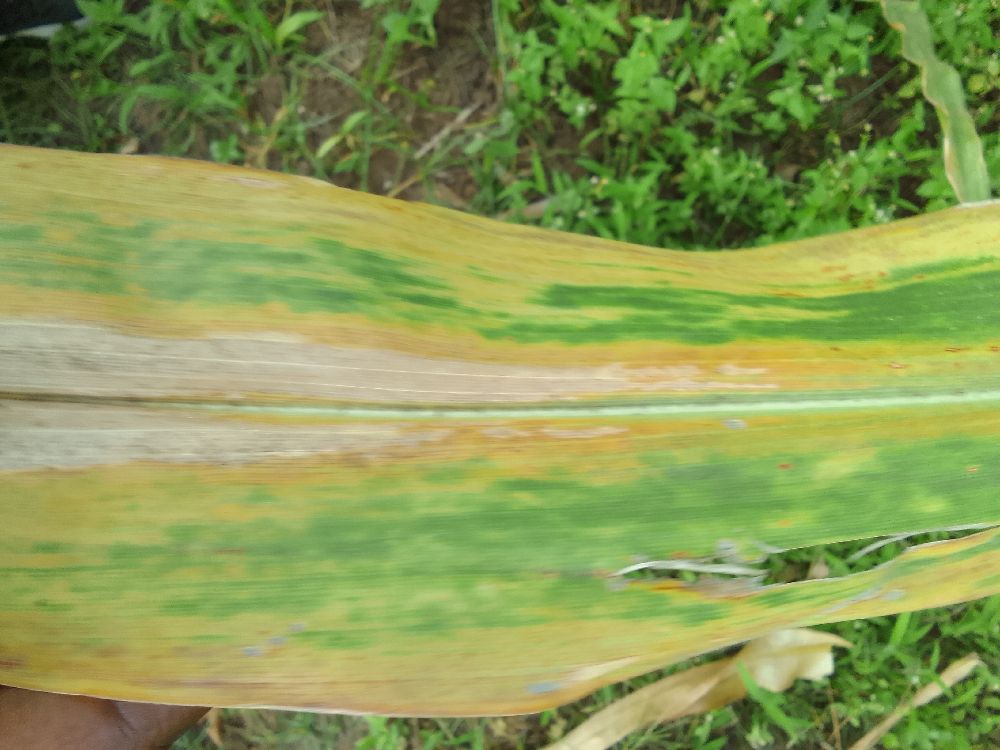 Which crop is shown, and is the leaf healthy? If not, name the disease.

maize, maize lethal necrosis
